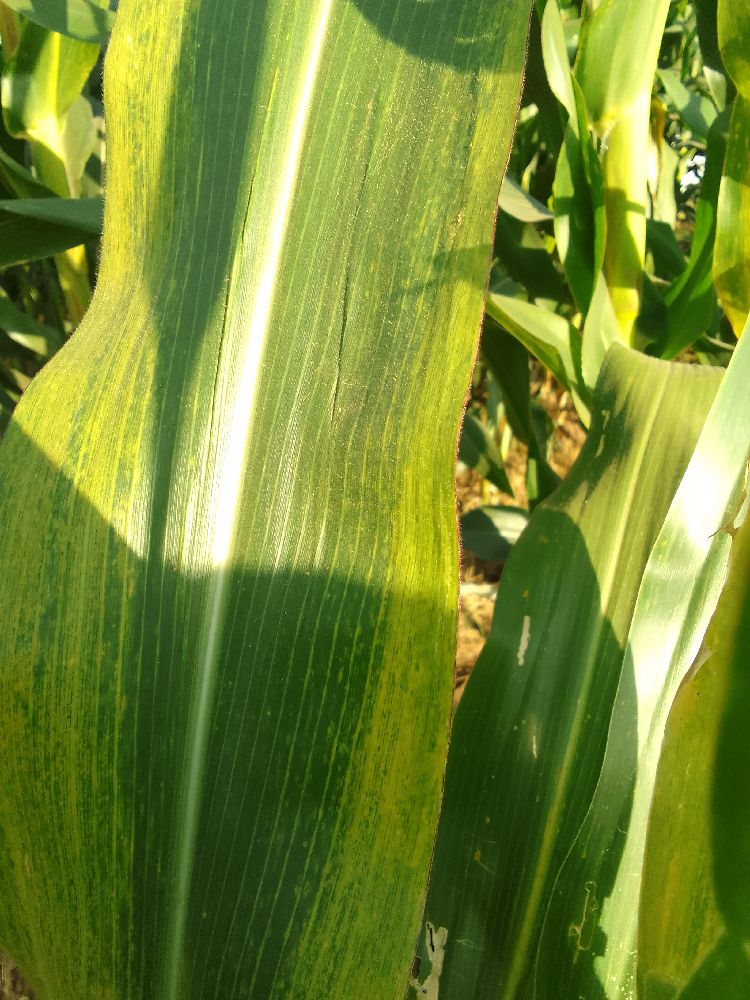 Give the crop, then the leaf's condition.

maize, maize lethal necrosis
